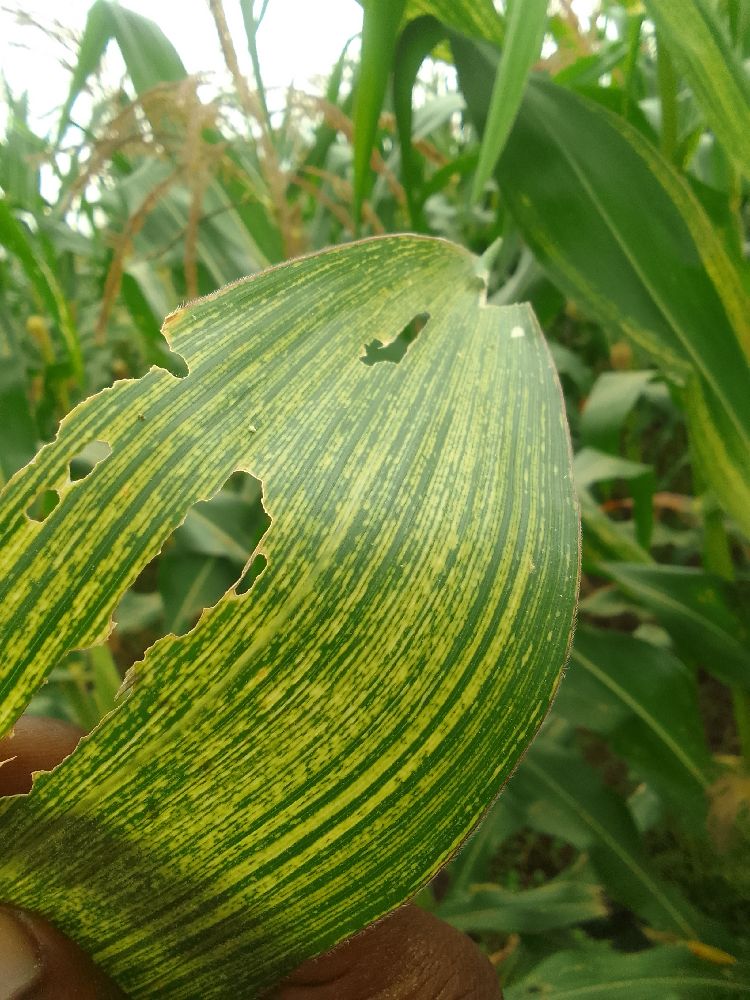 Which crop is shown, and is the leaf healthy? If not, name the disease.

maize, maize streak virus
